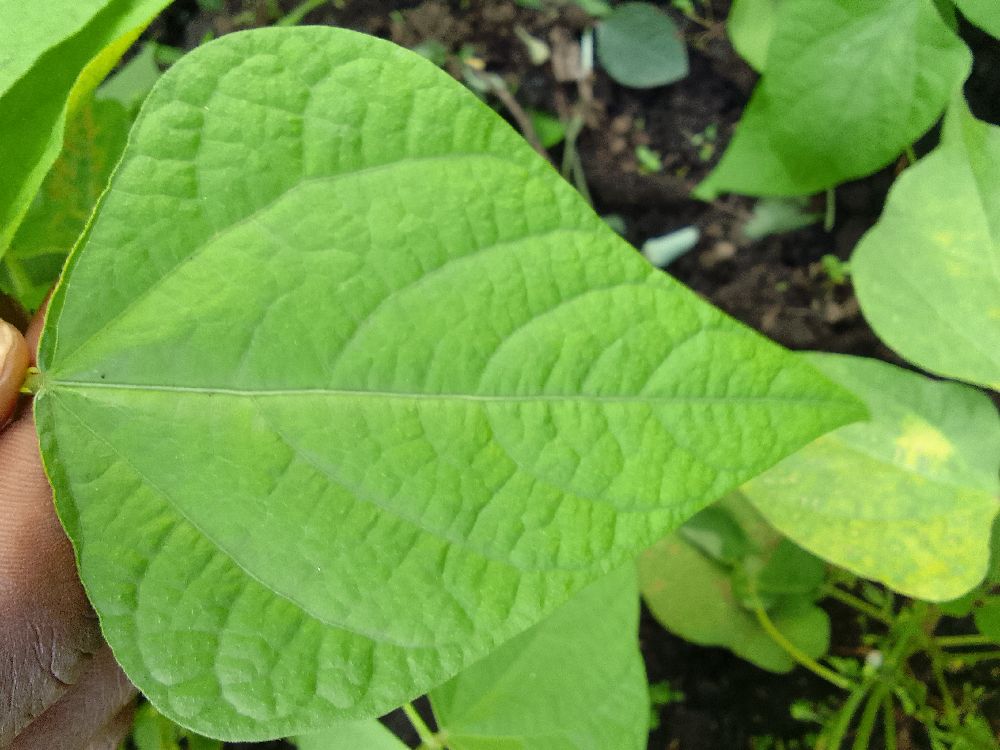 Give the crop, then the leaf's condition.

common bean, healthy
